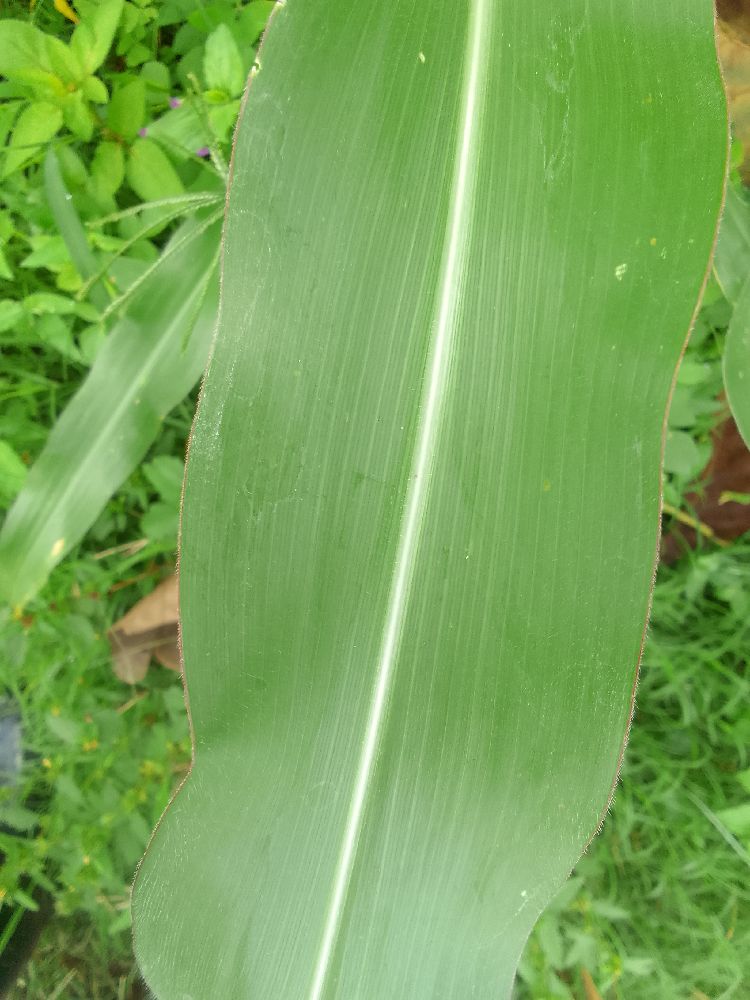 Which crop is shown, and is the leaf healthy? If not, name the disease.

maize, healthy
